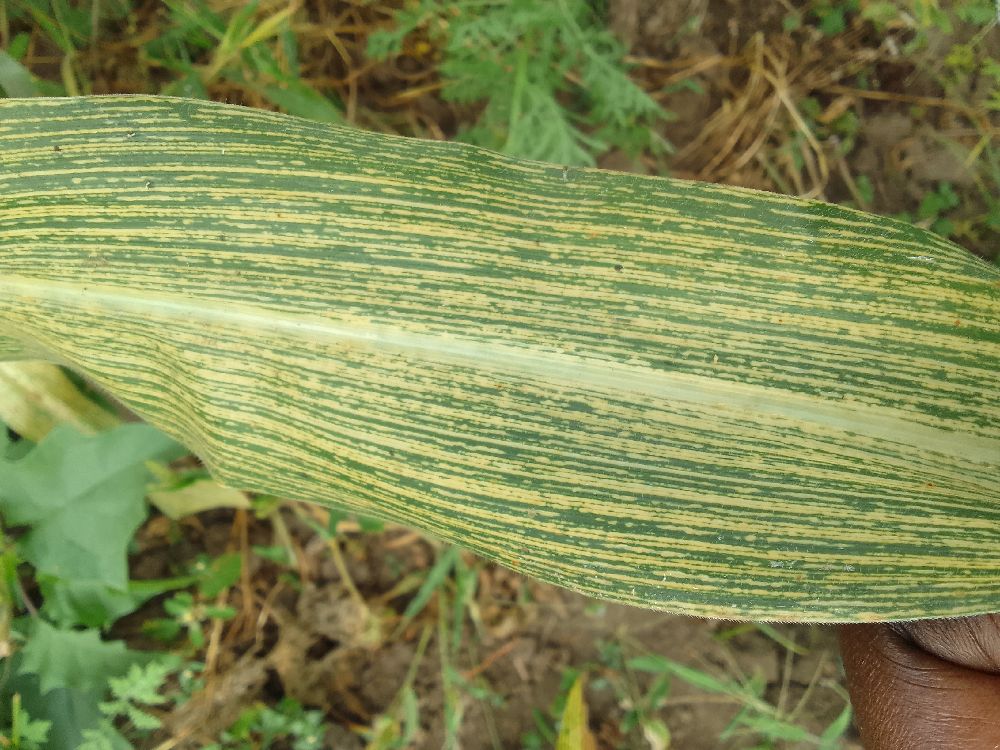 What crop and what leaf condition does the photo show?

maize, maize streak virus
